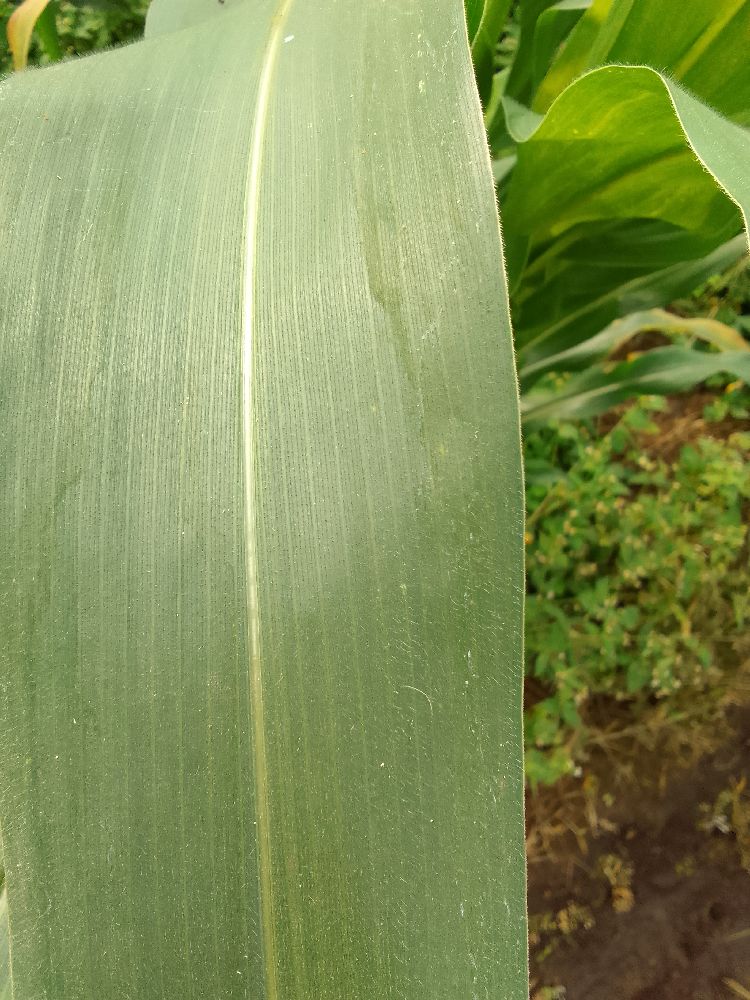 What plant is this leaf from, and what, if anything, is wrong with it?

maize, healthy
